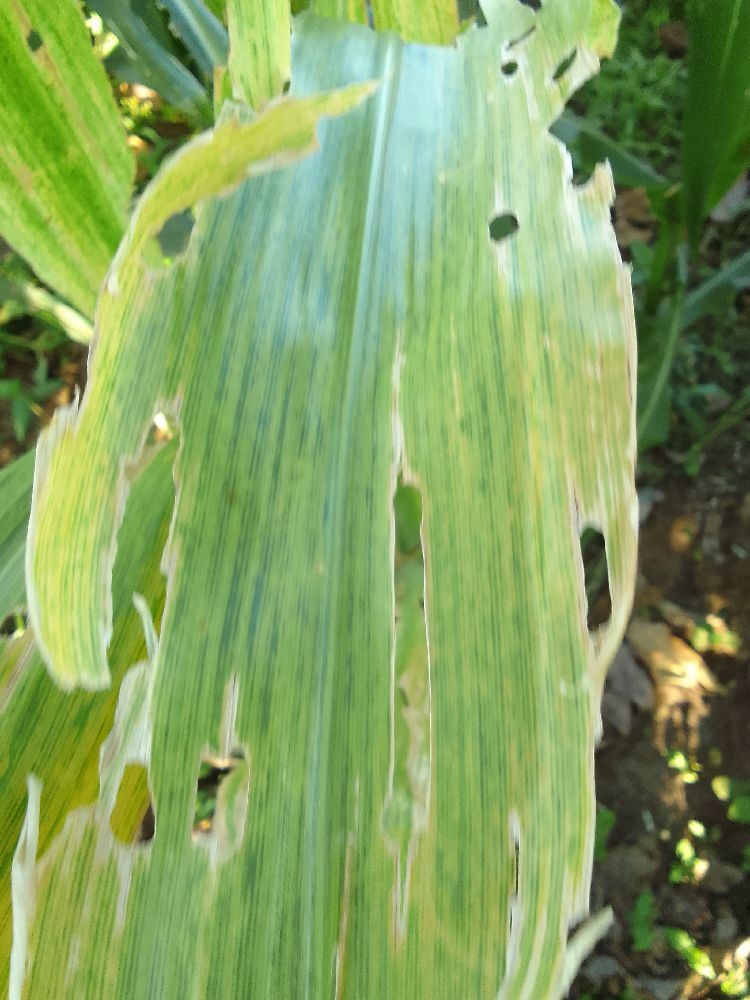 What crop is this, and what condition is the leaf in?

maize, maize lethal necrosis
